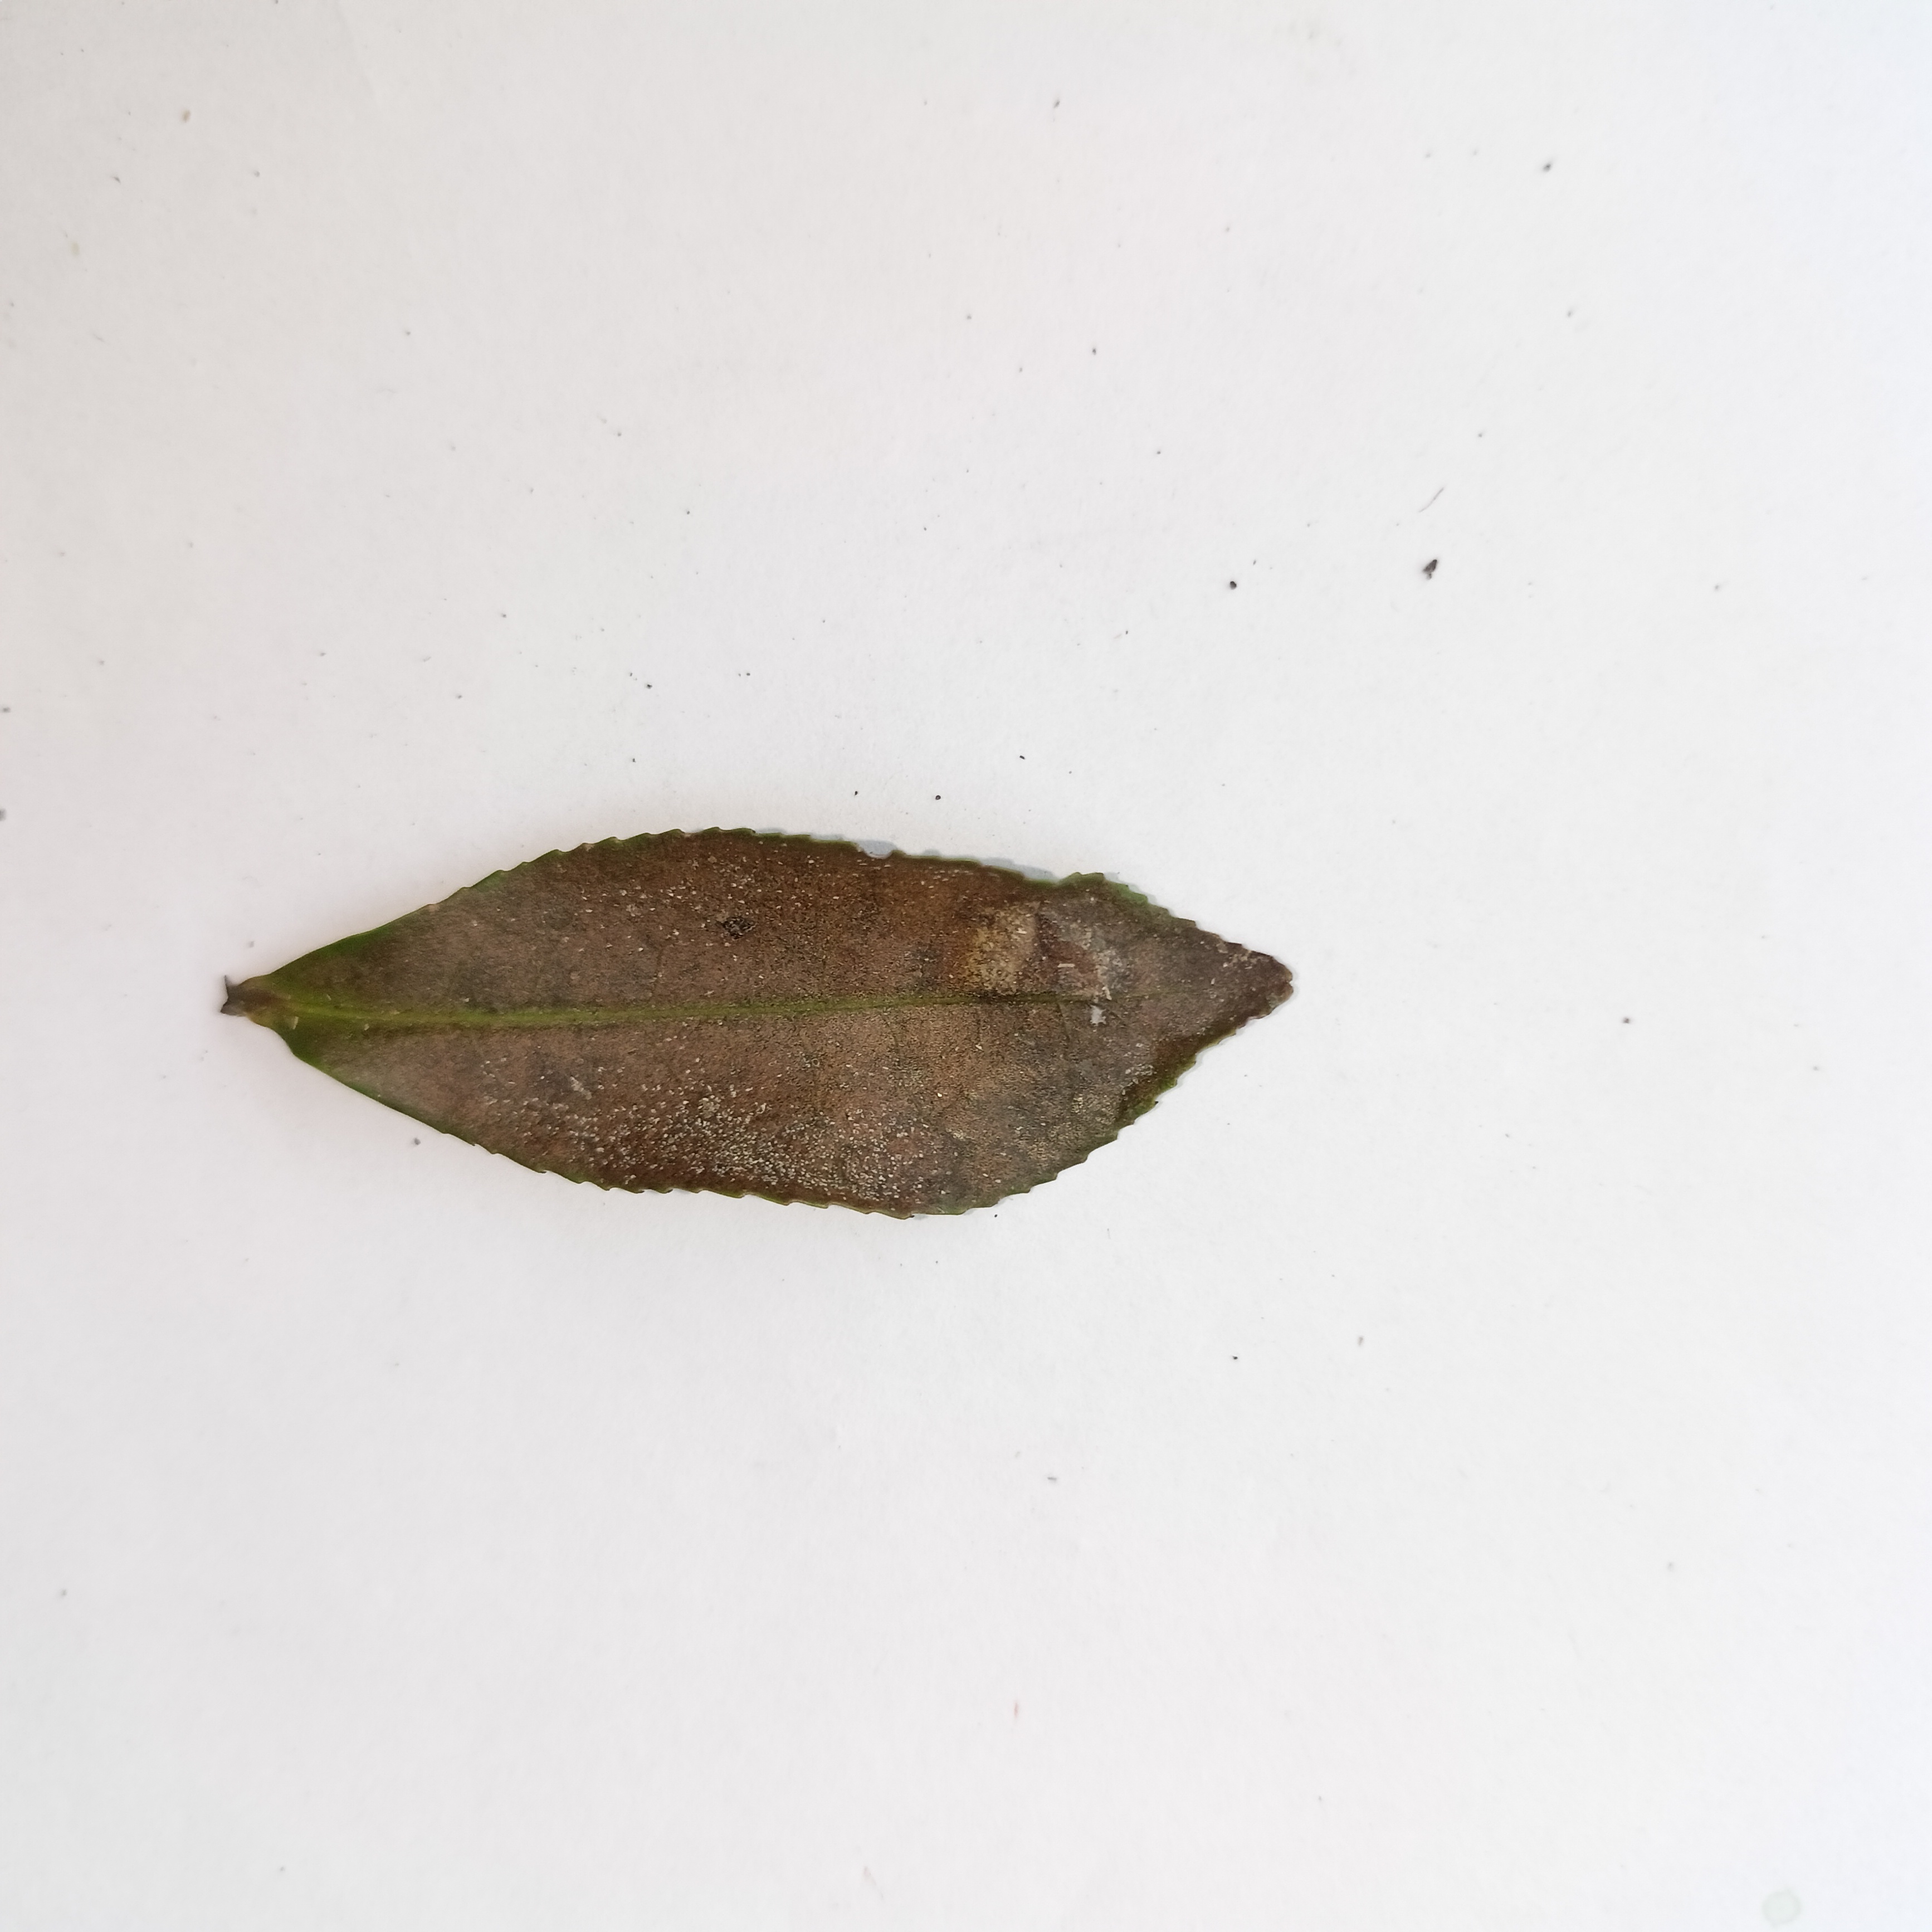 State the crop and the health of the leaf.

tea, red rust
